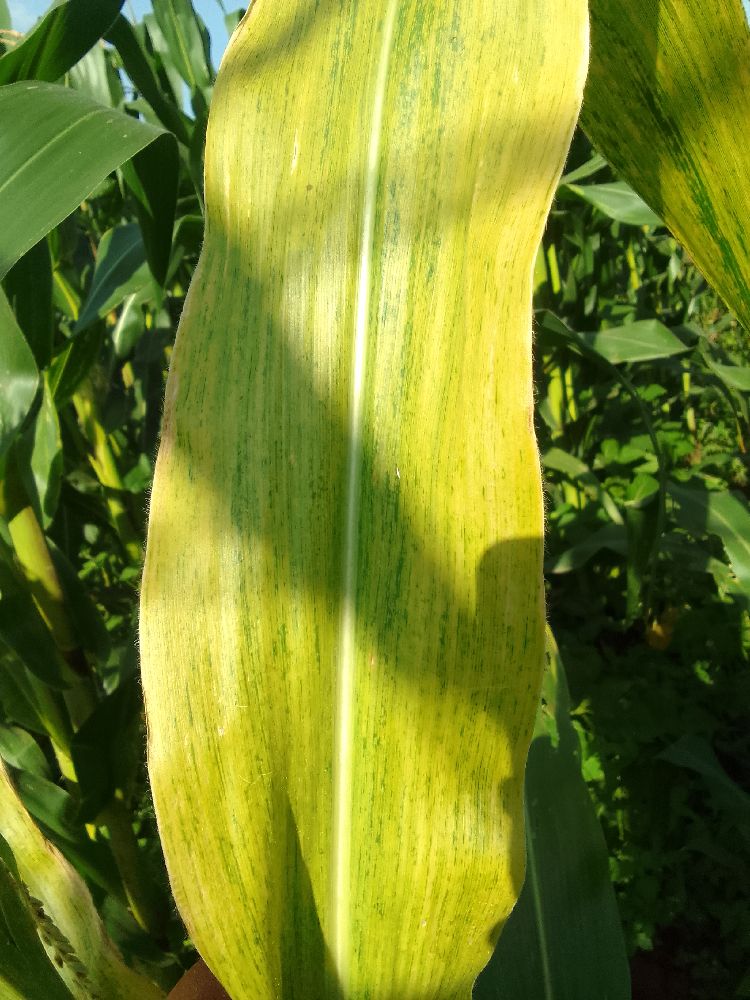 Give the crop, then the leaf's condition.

maize, maize lethal necrosis
